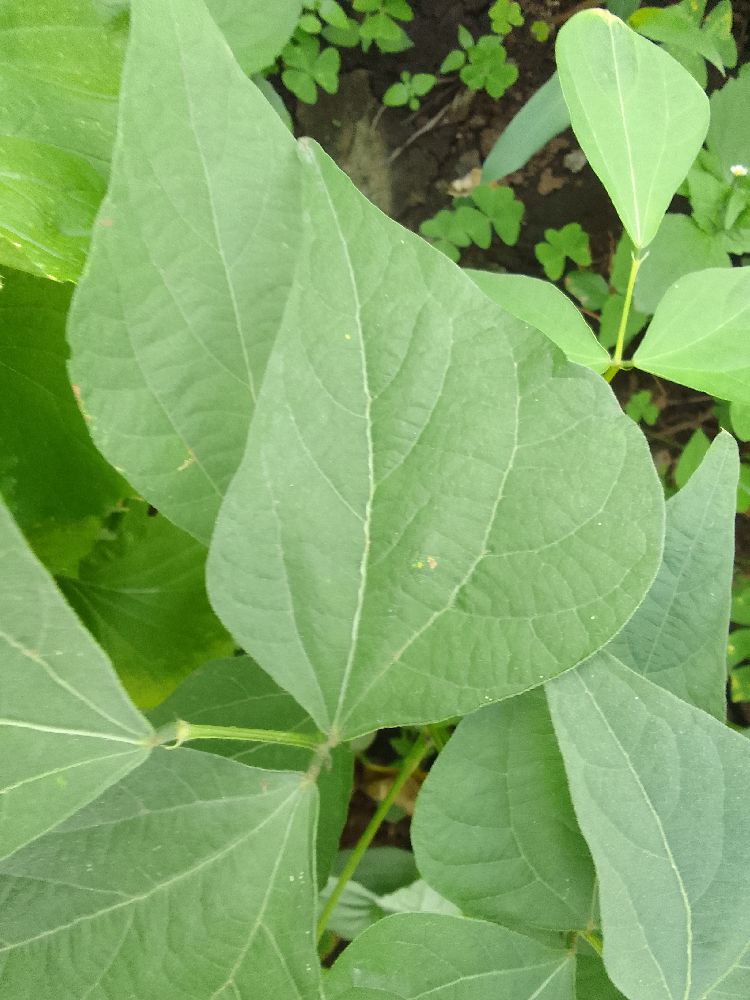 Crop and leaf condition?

common bean, healthy
